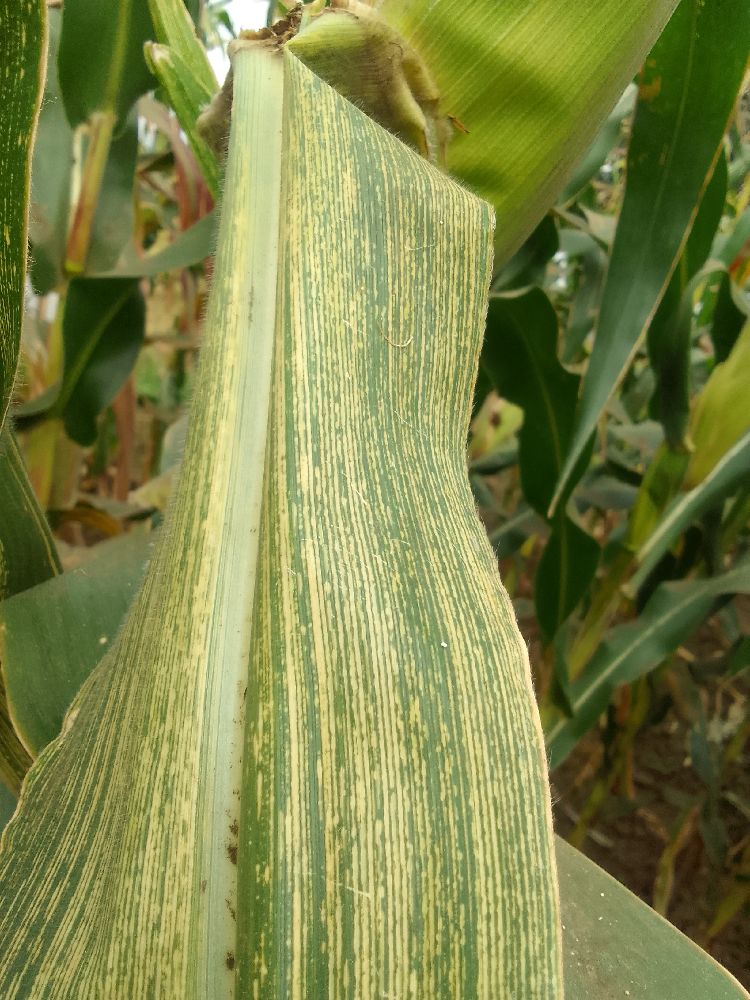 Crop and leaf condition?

maize, maize streak virus
